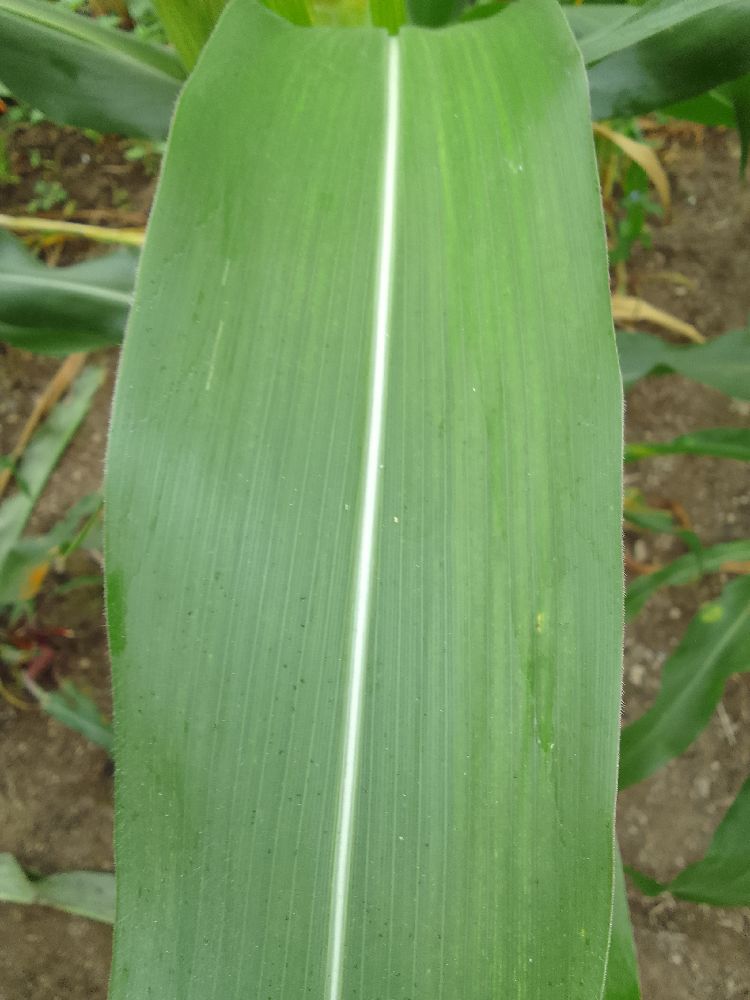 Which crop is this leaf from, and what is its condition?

maize, healthy
